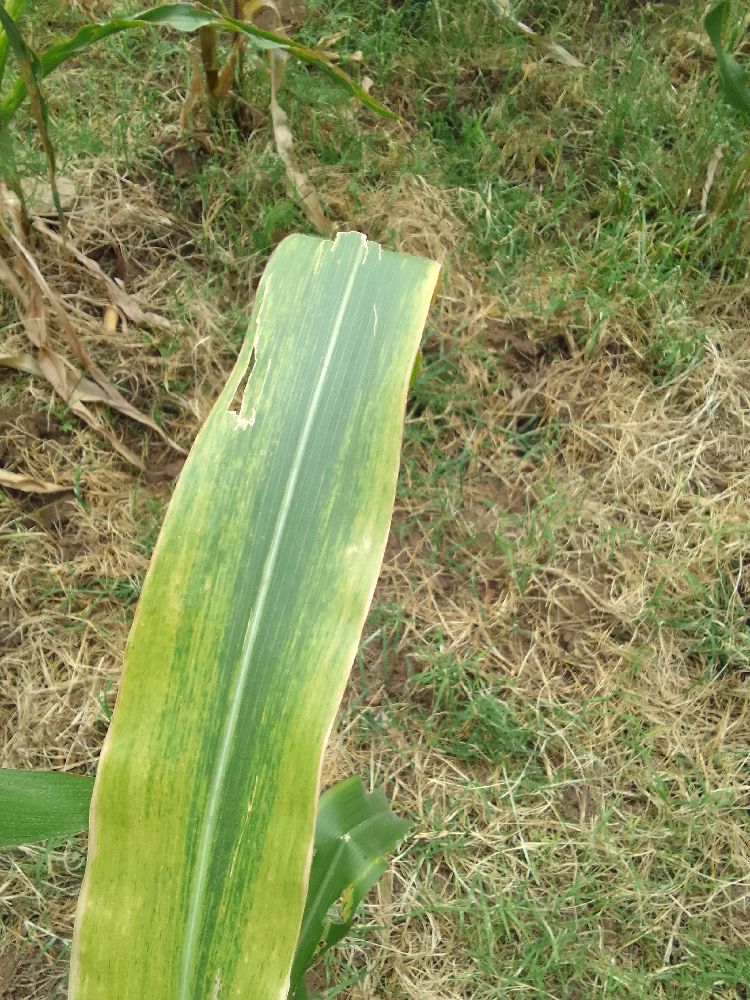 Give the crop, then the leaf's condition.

maize, maize lethal necrosis
